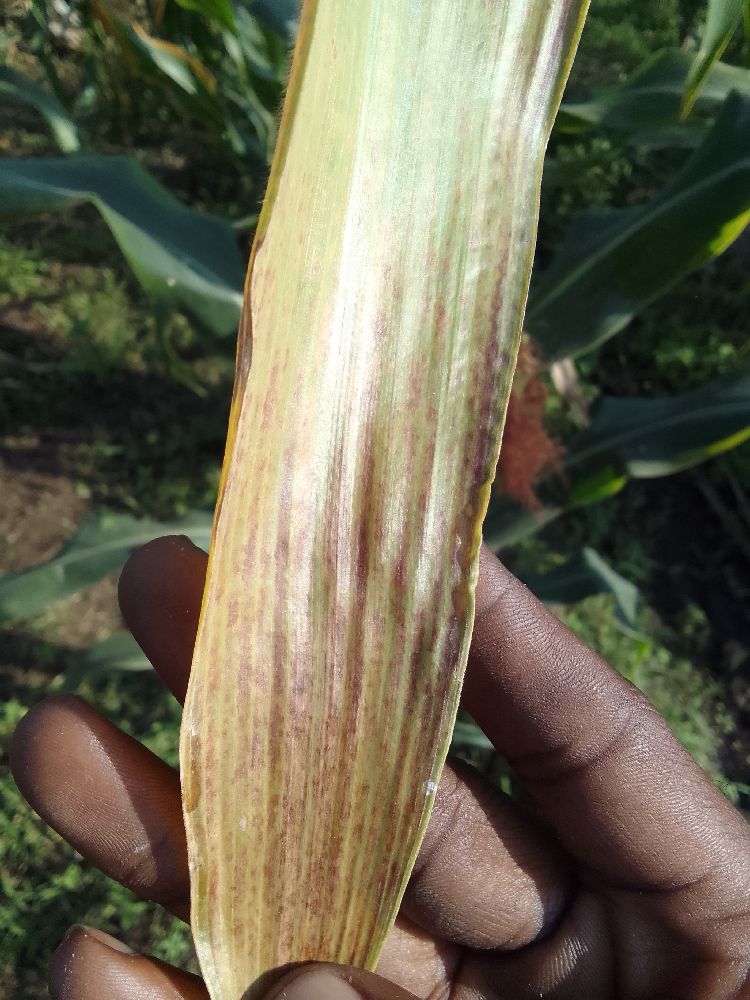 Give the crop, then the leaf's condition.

maize, maize lethal necrosis
